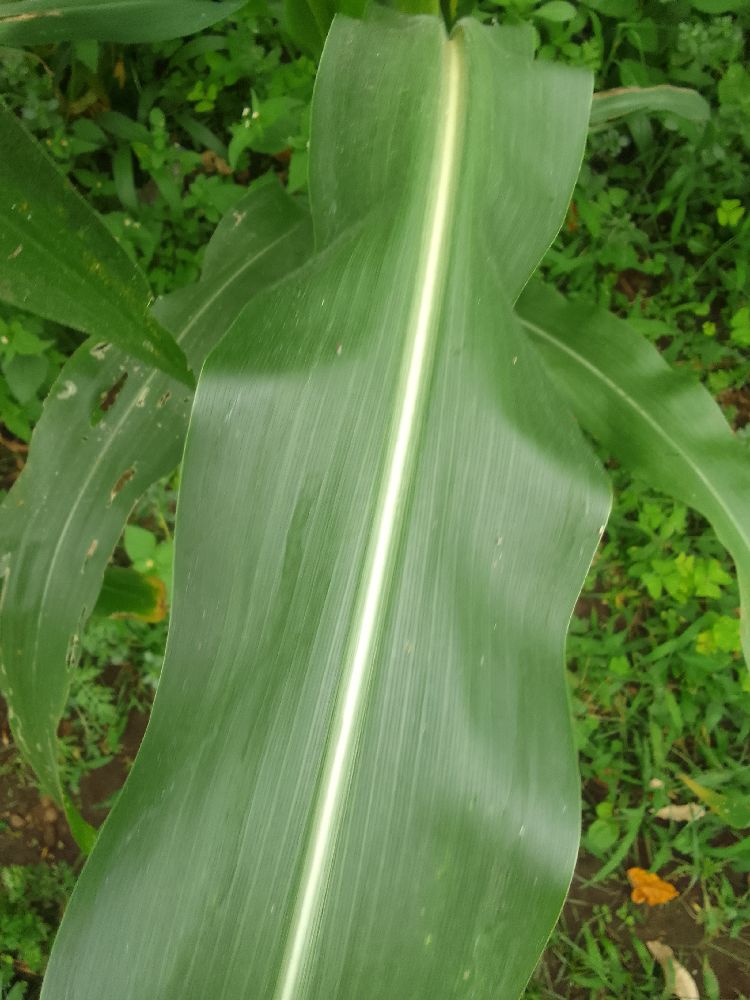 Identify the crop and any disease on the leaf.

maize, healthy
